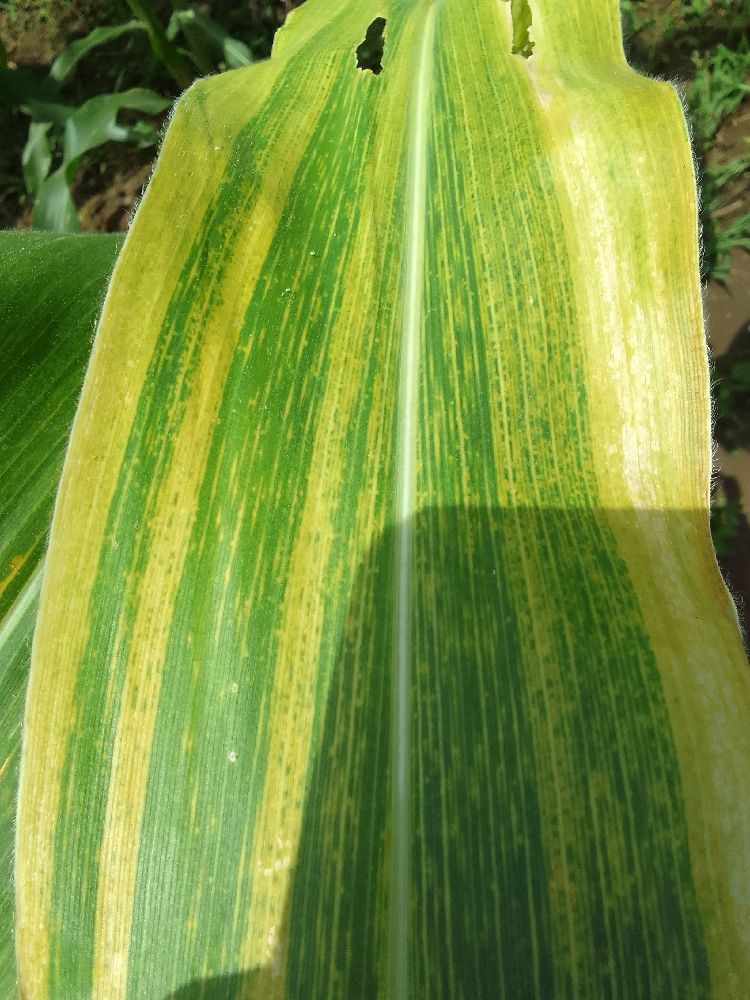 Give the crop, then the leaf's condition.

maize, maize lethal necrosis
